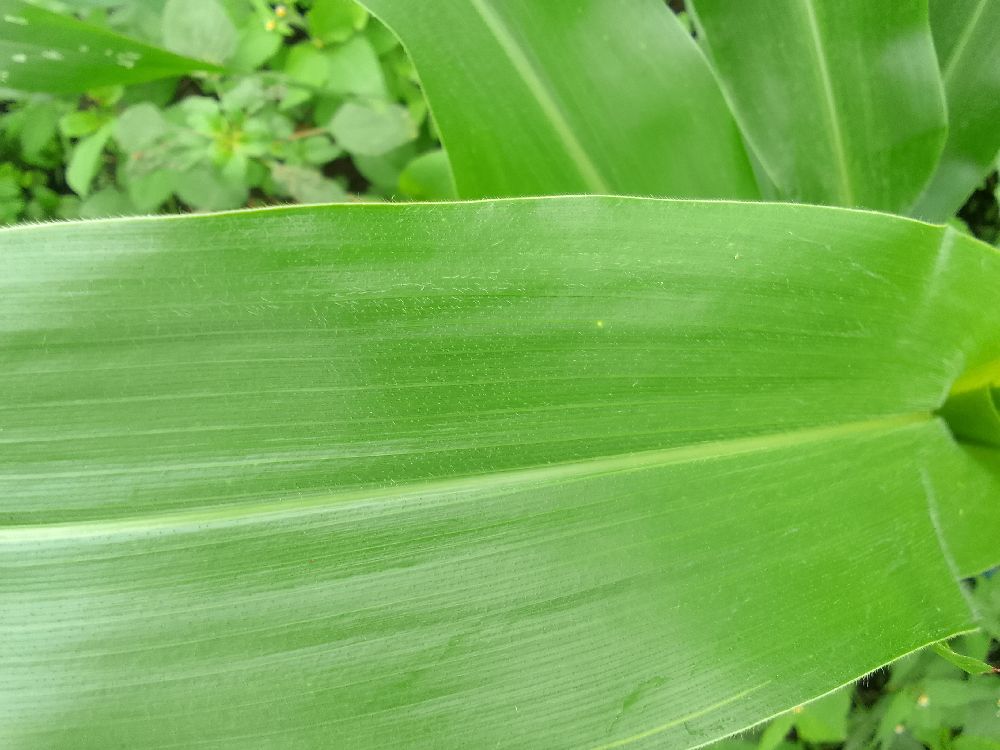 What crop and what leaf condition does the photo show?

maize, healthy
